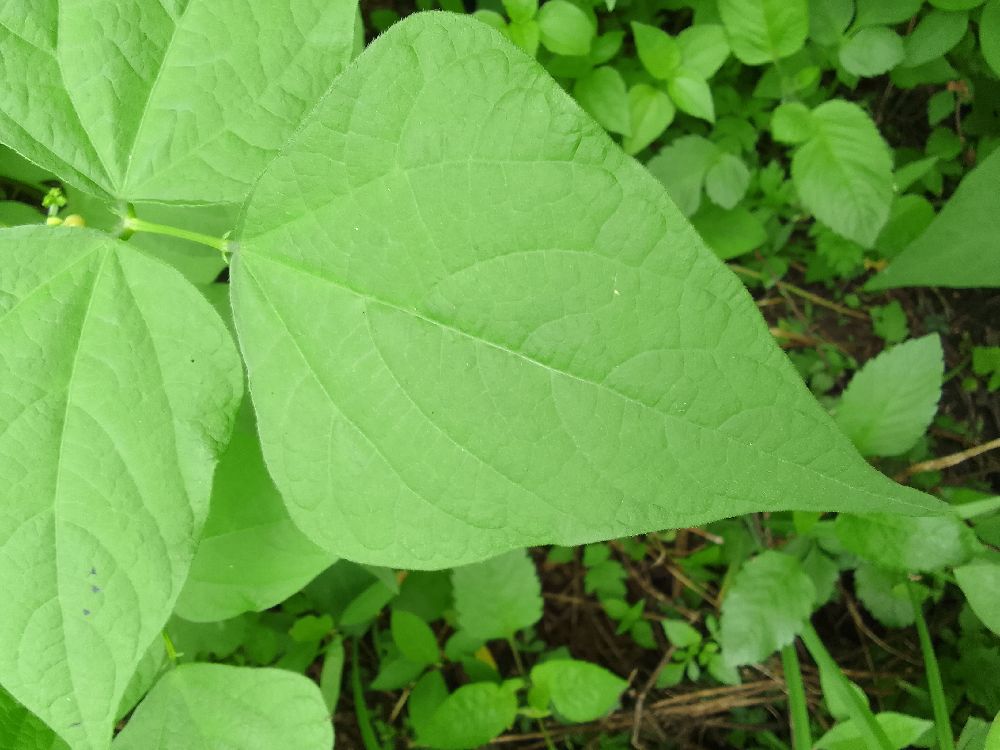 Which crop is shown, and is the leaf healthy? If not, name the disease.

common bean, healthy
